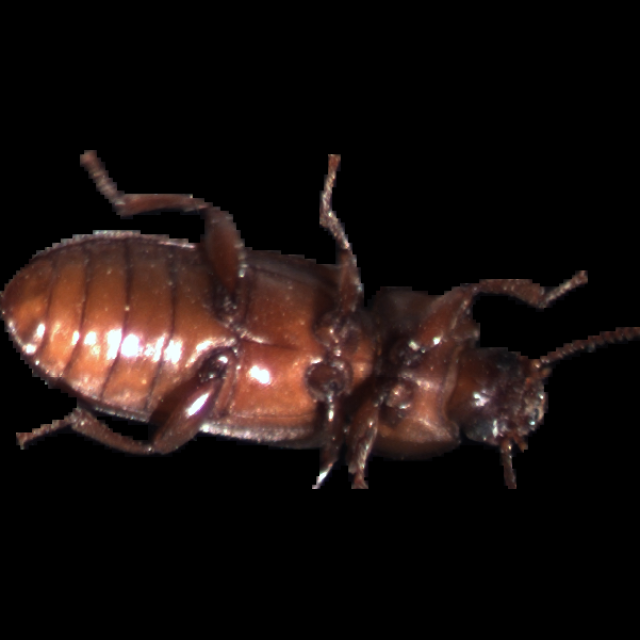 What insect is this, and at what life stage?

mealworm beetle
